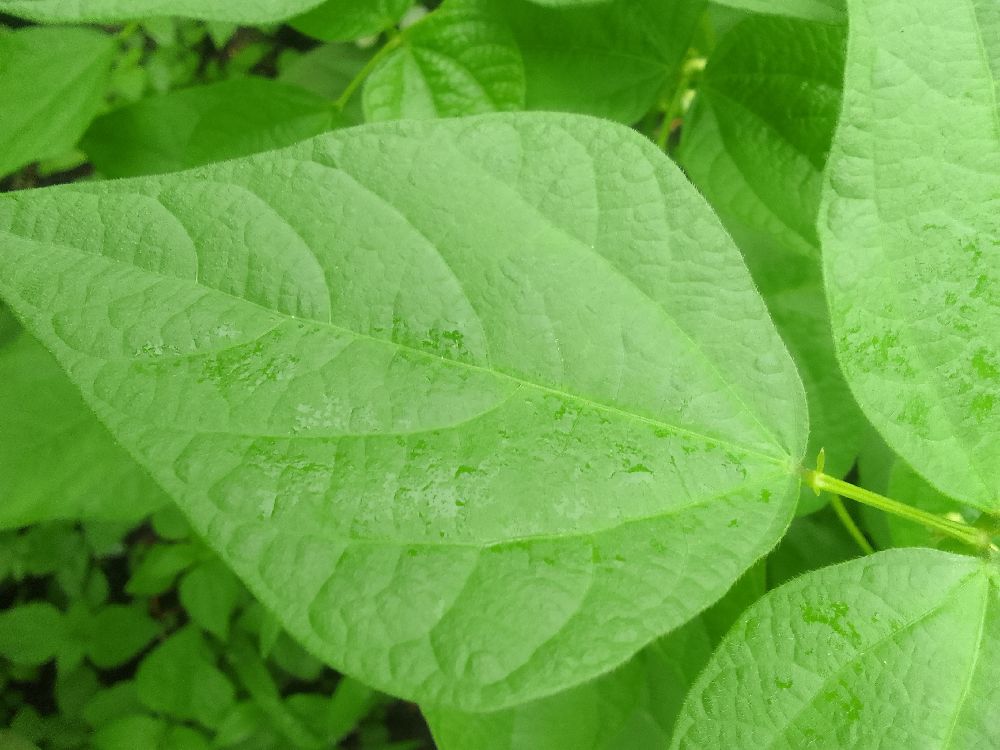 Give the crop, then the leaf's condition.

common bean, healthy
